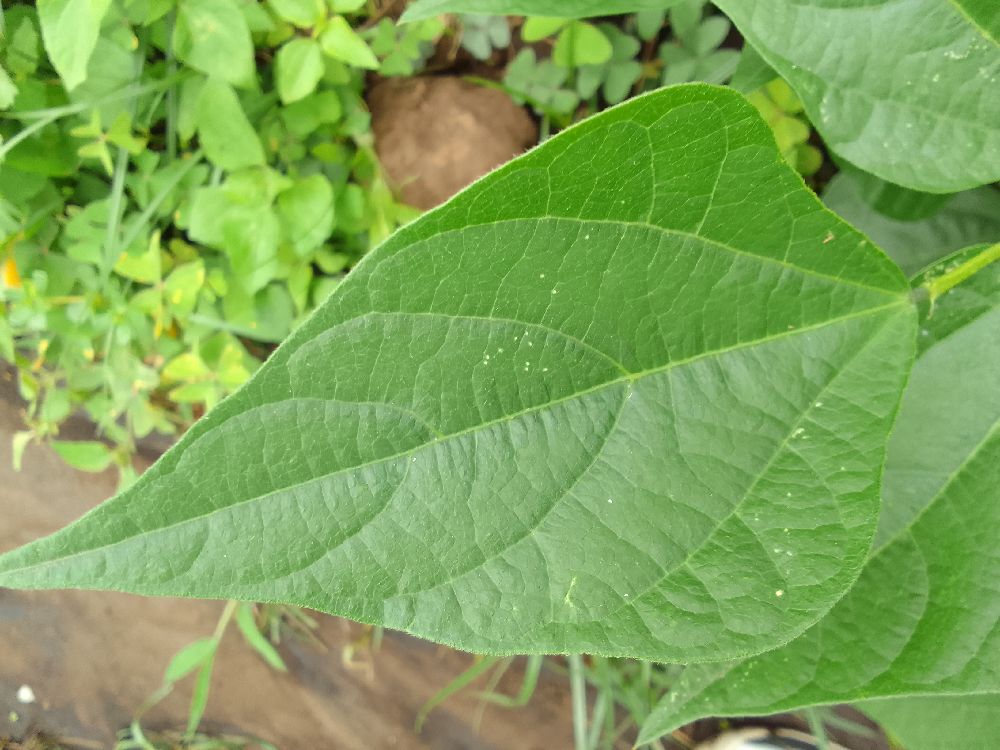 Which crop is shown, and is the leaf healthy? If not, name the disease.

common bean, healthy
